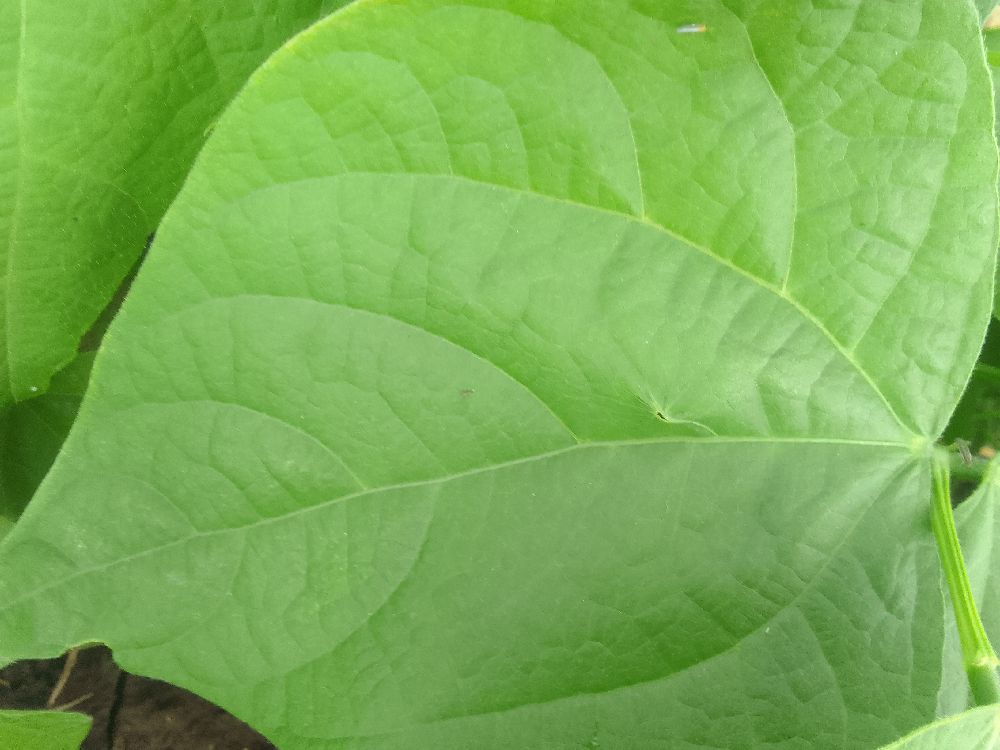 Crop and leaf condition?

common bean, healthy
